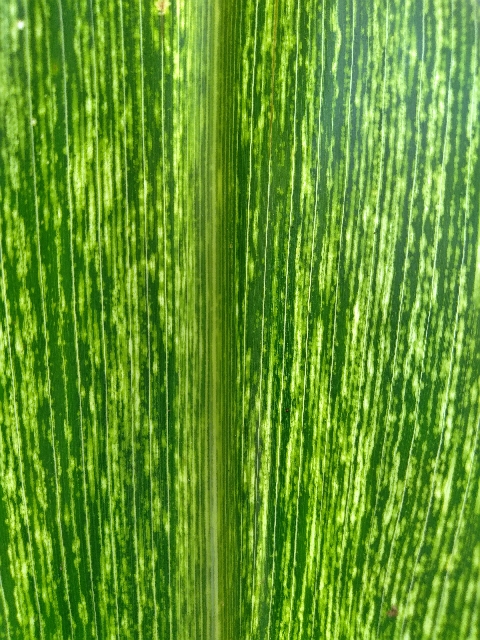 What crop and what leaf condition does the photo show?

maize, maize streak virus
